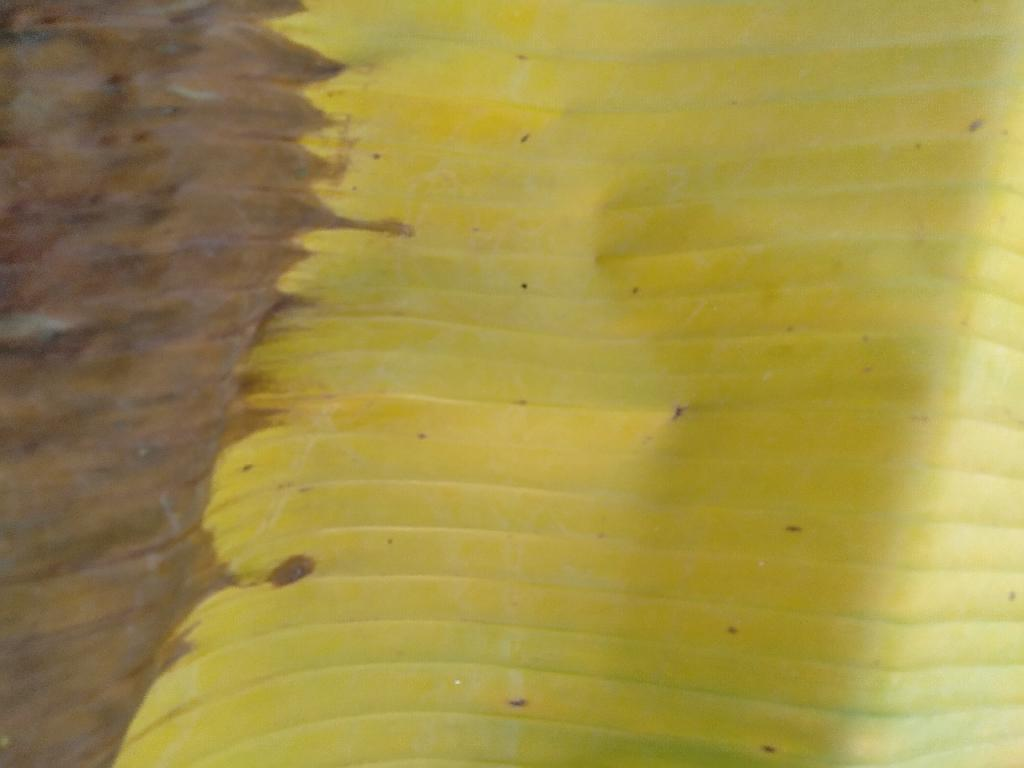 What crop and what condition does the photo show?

banana, fusarium wilt race 1
